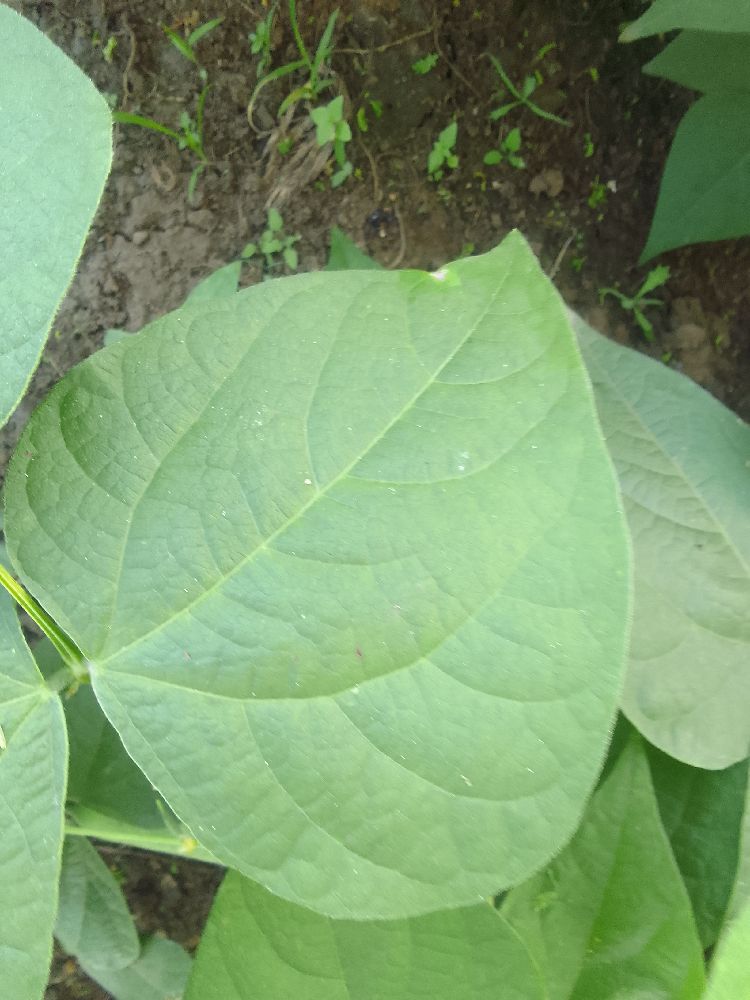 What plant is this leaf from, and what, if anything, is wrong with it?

common bean, healthy
